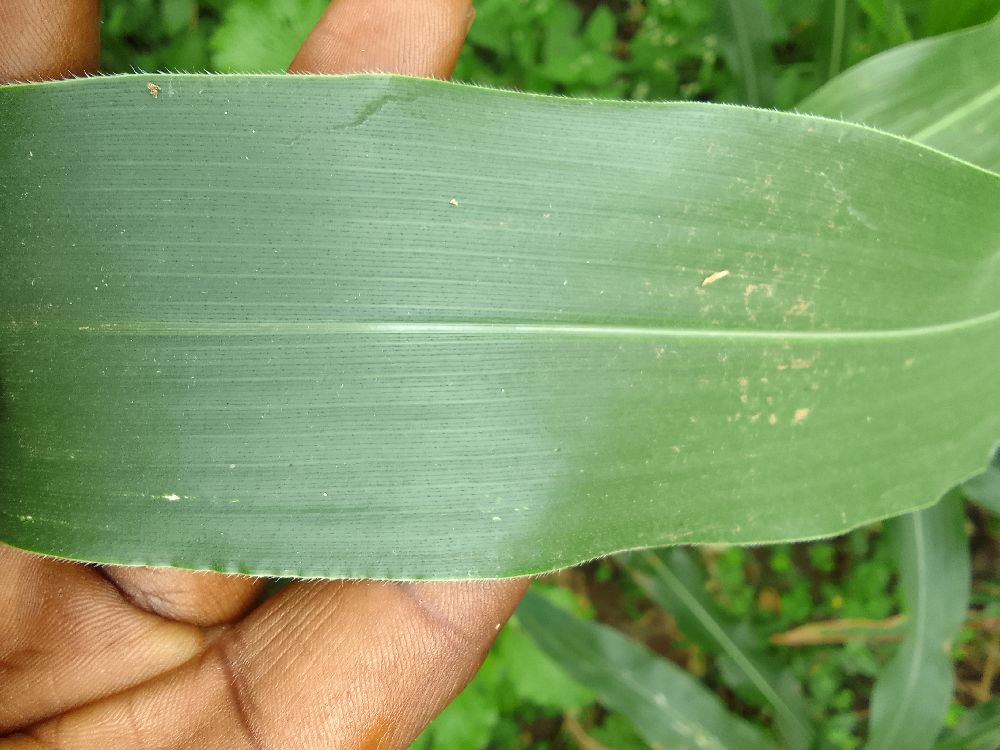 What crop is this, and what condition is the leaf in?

maize, healthy
